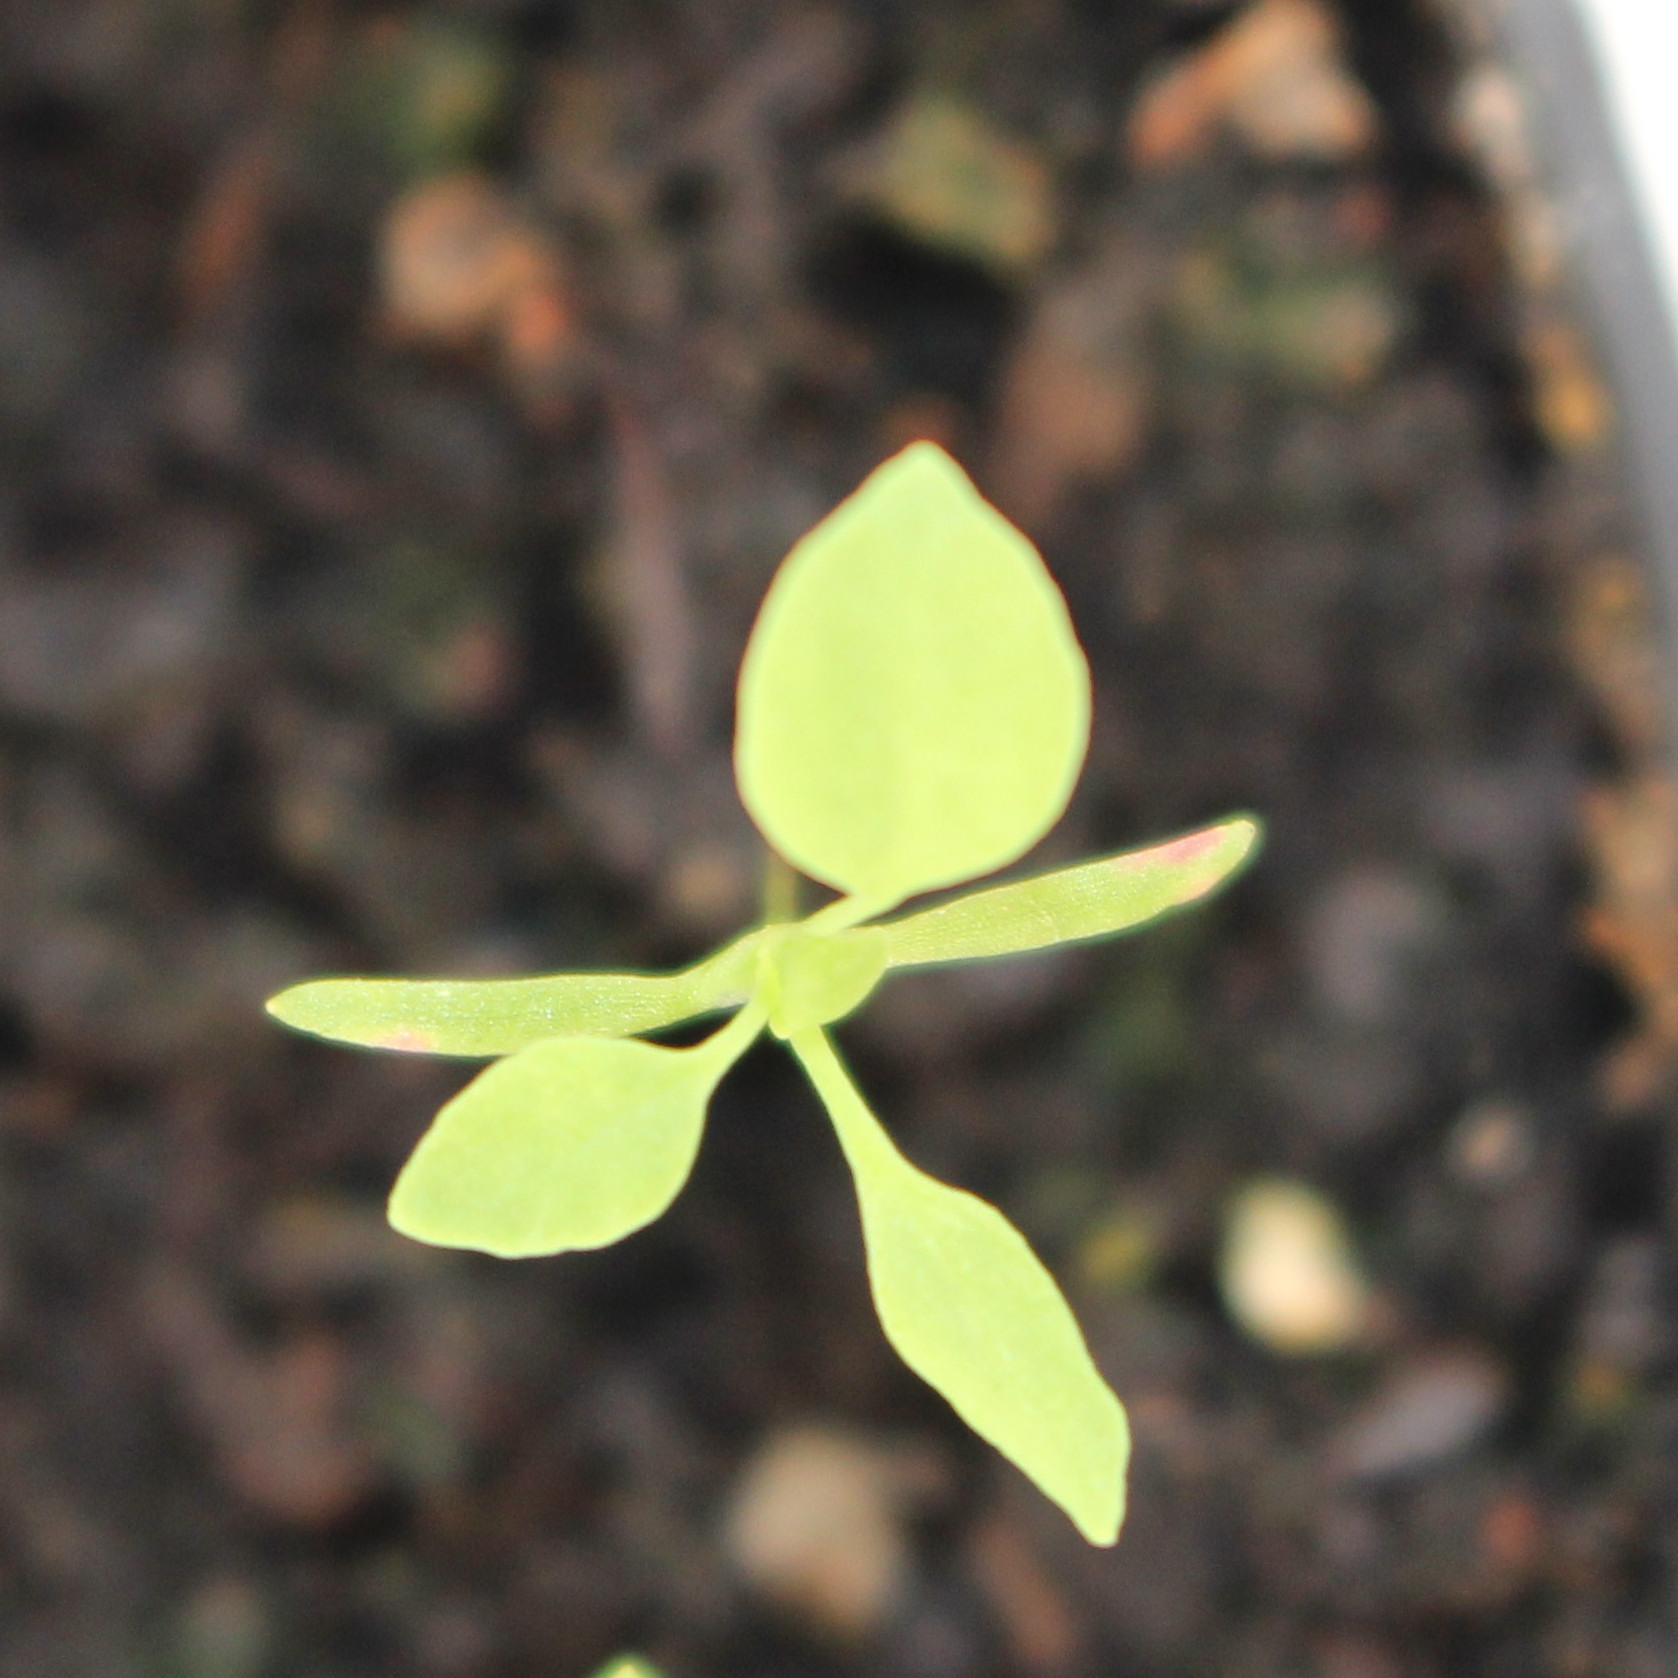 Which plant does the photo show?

Papaver rhoeas
